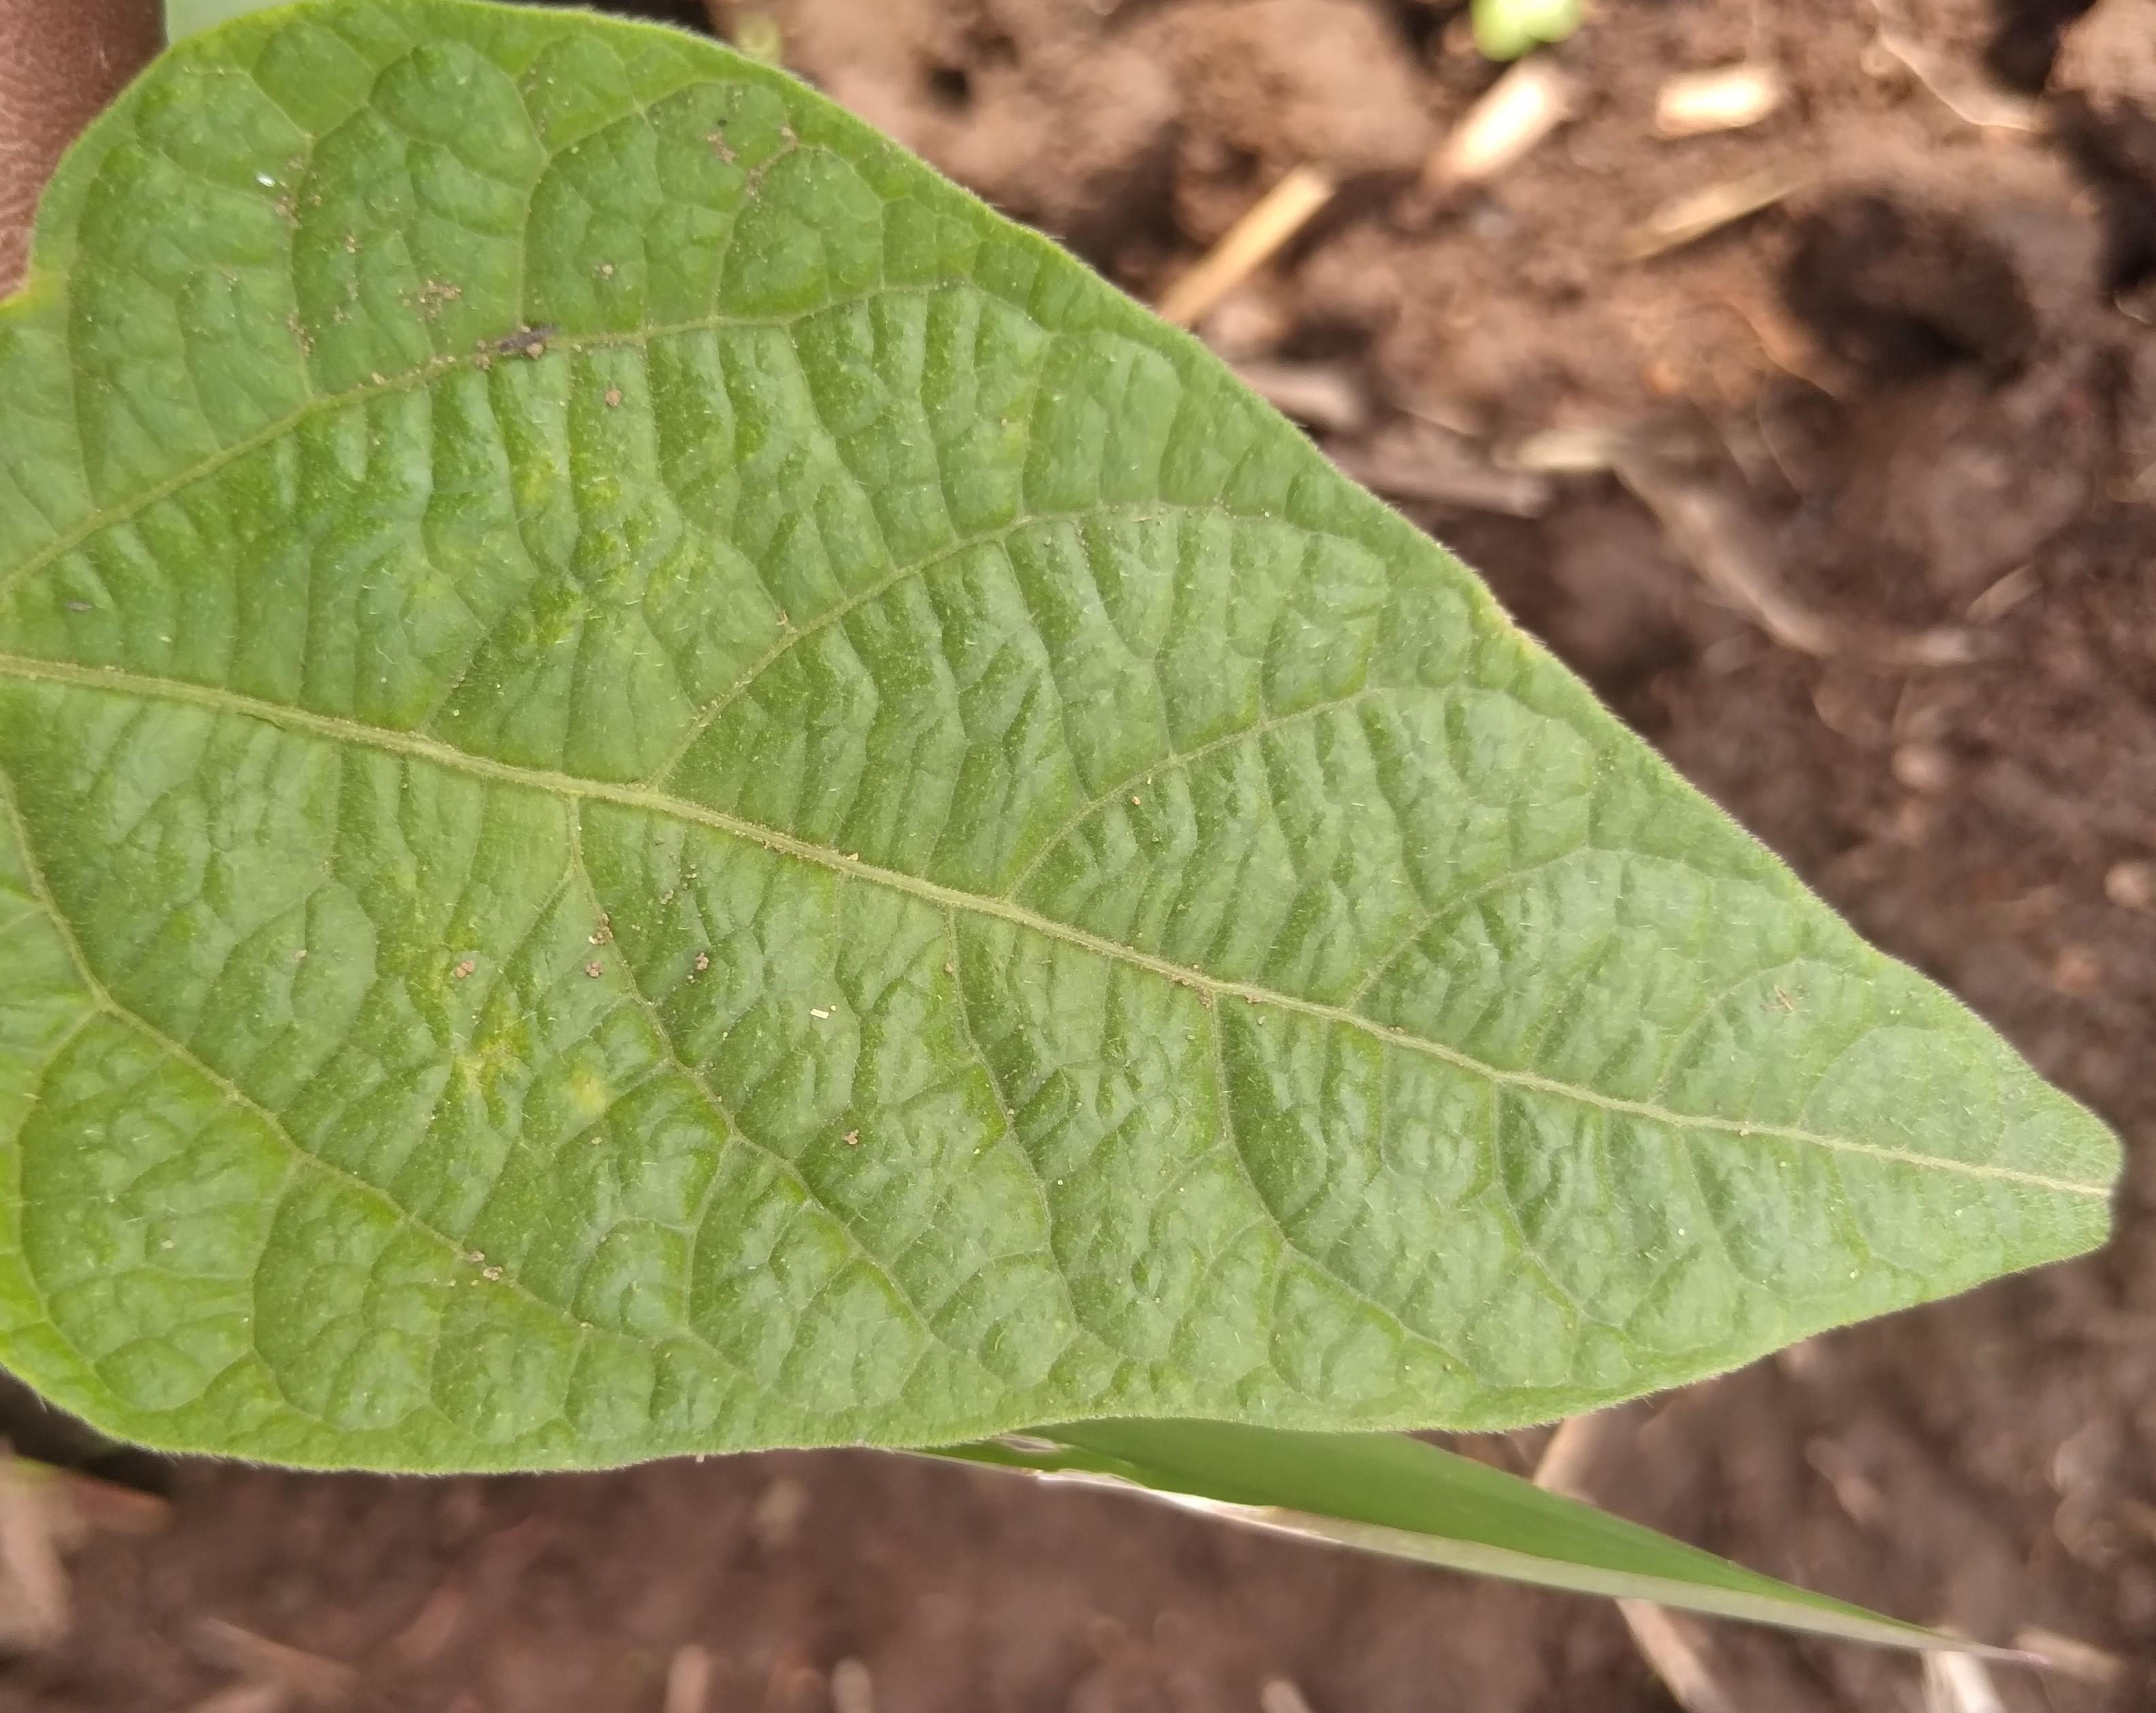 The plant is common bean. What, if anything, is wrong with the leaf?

healthy
